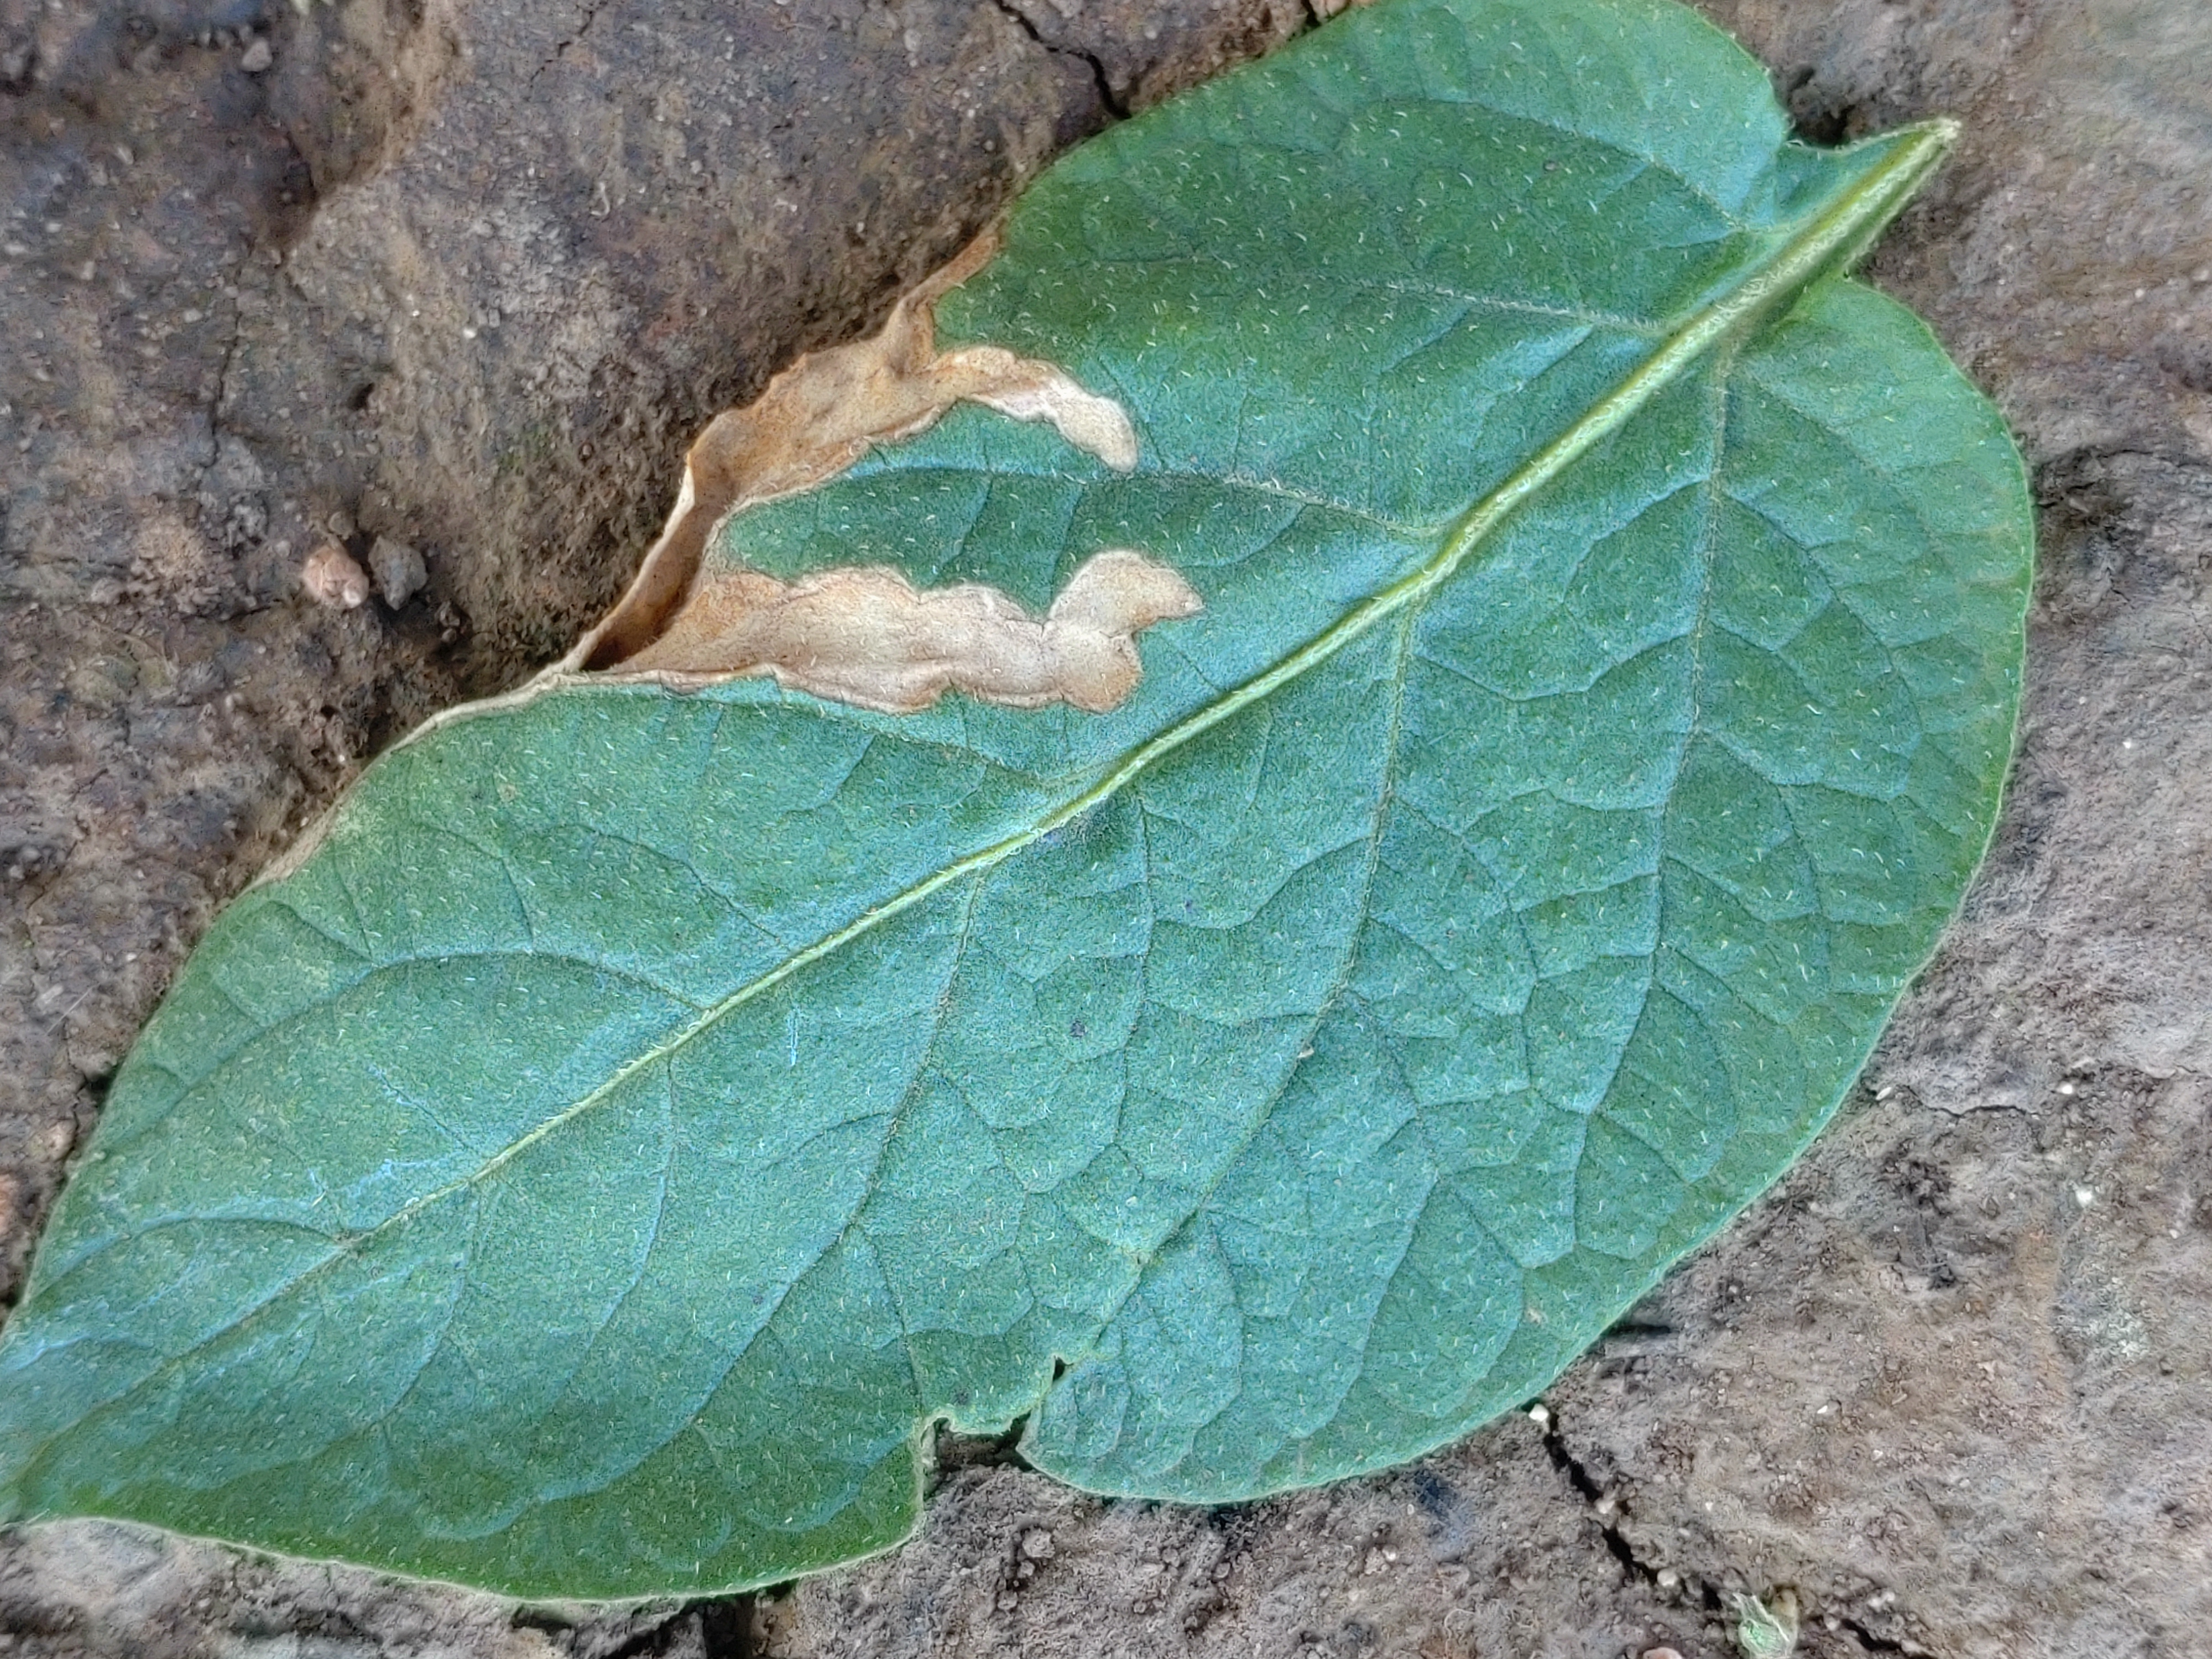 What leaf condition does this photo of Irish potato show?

early blight
